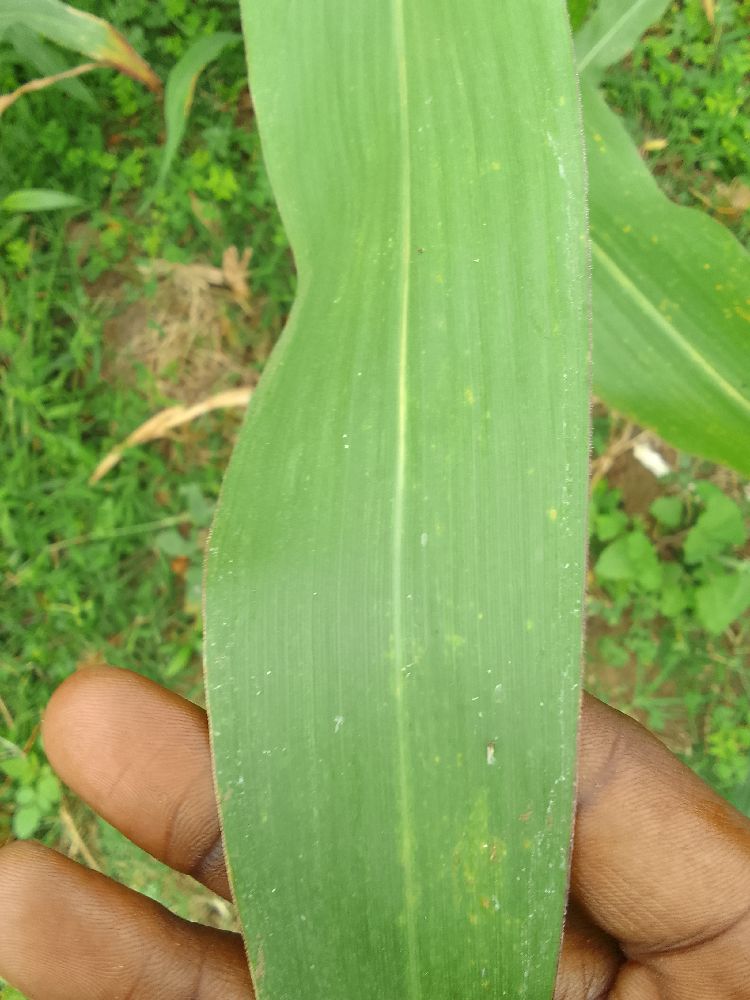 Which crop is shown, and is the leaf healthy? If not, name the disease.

maize, healthy
